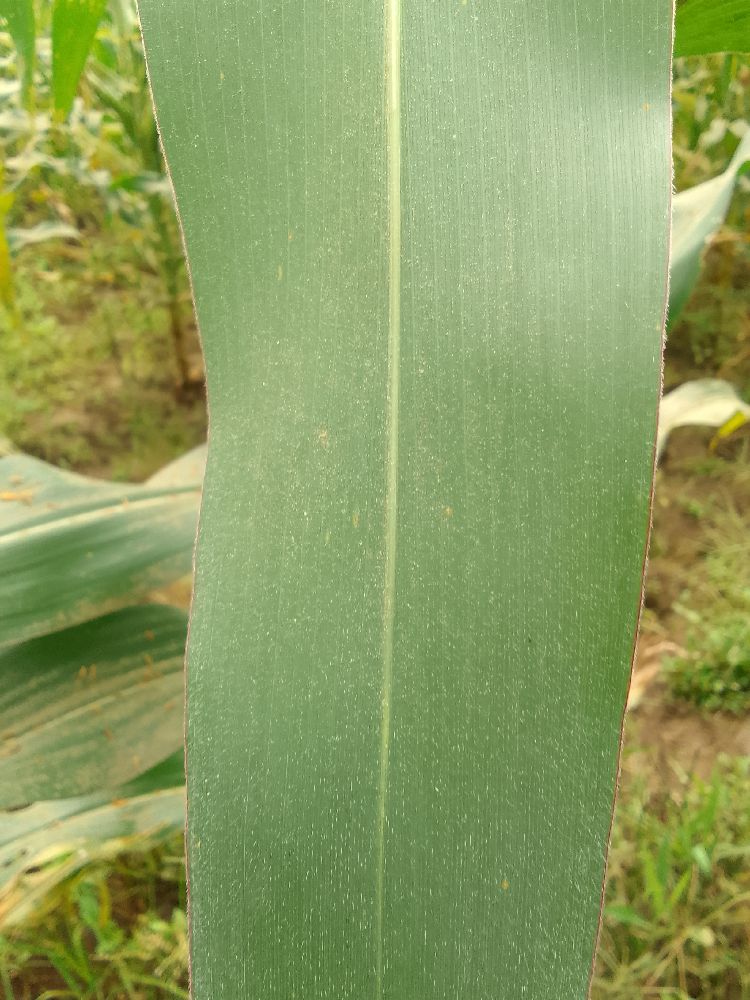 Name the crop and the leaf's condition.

maize, healthy
